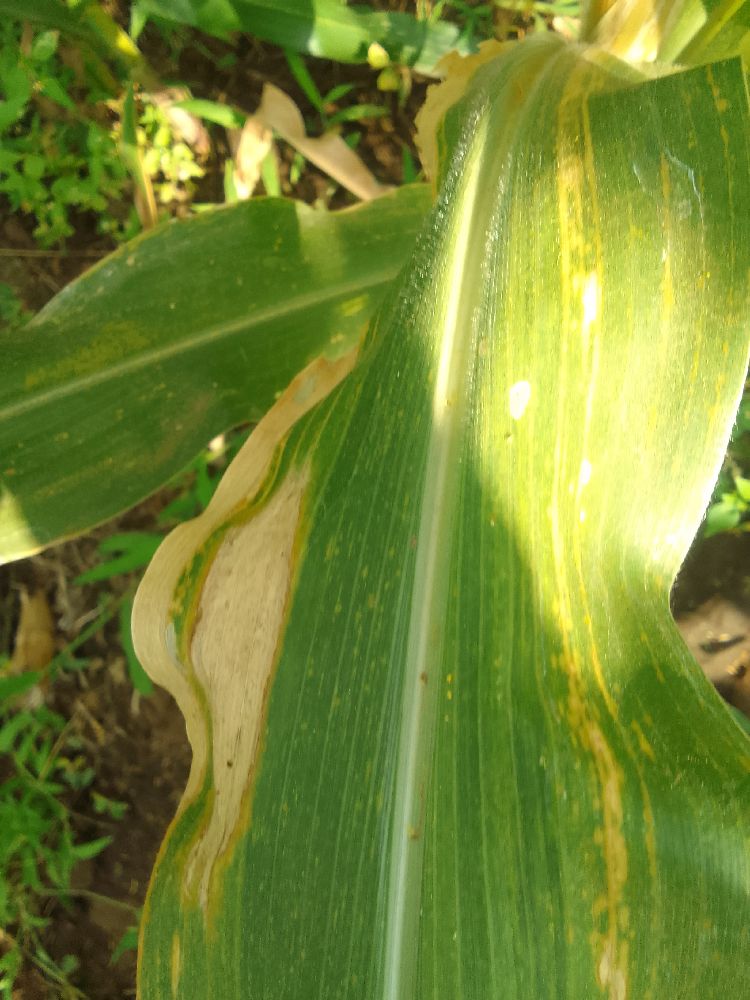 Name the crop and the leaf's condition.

maize, maize lethal necrosis
